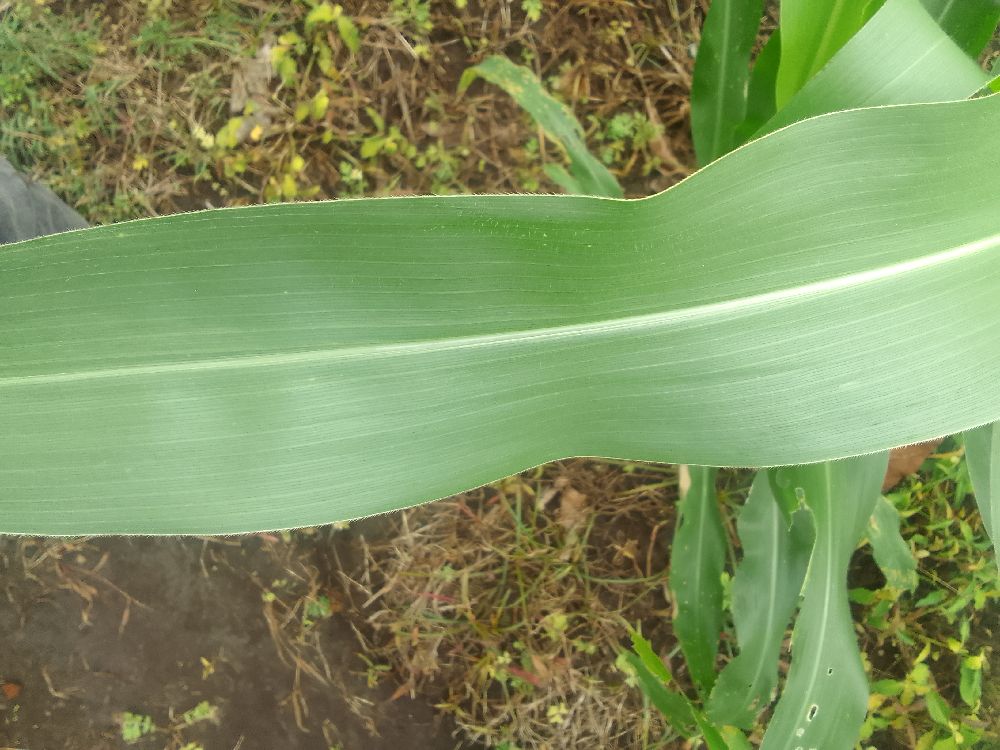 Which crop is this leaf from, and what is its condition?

maize, healthy
